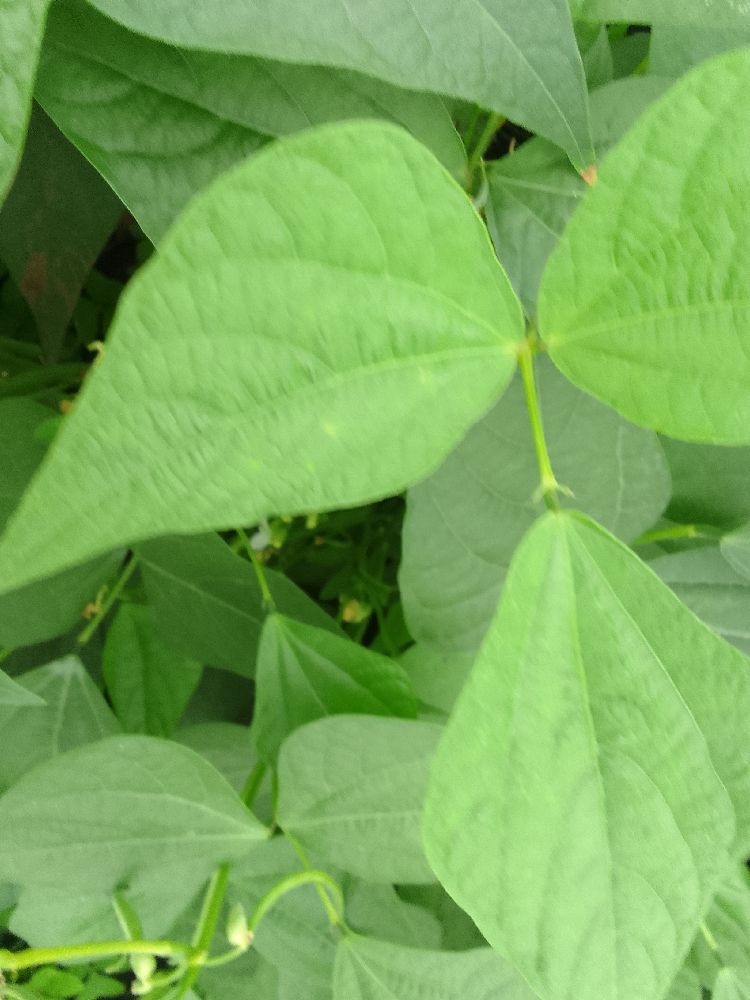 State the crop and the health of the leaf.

common bean, healthy
